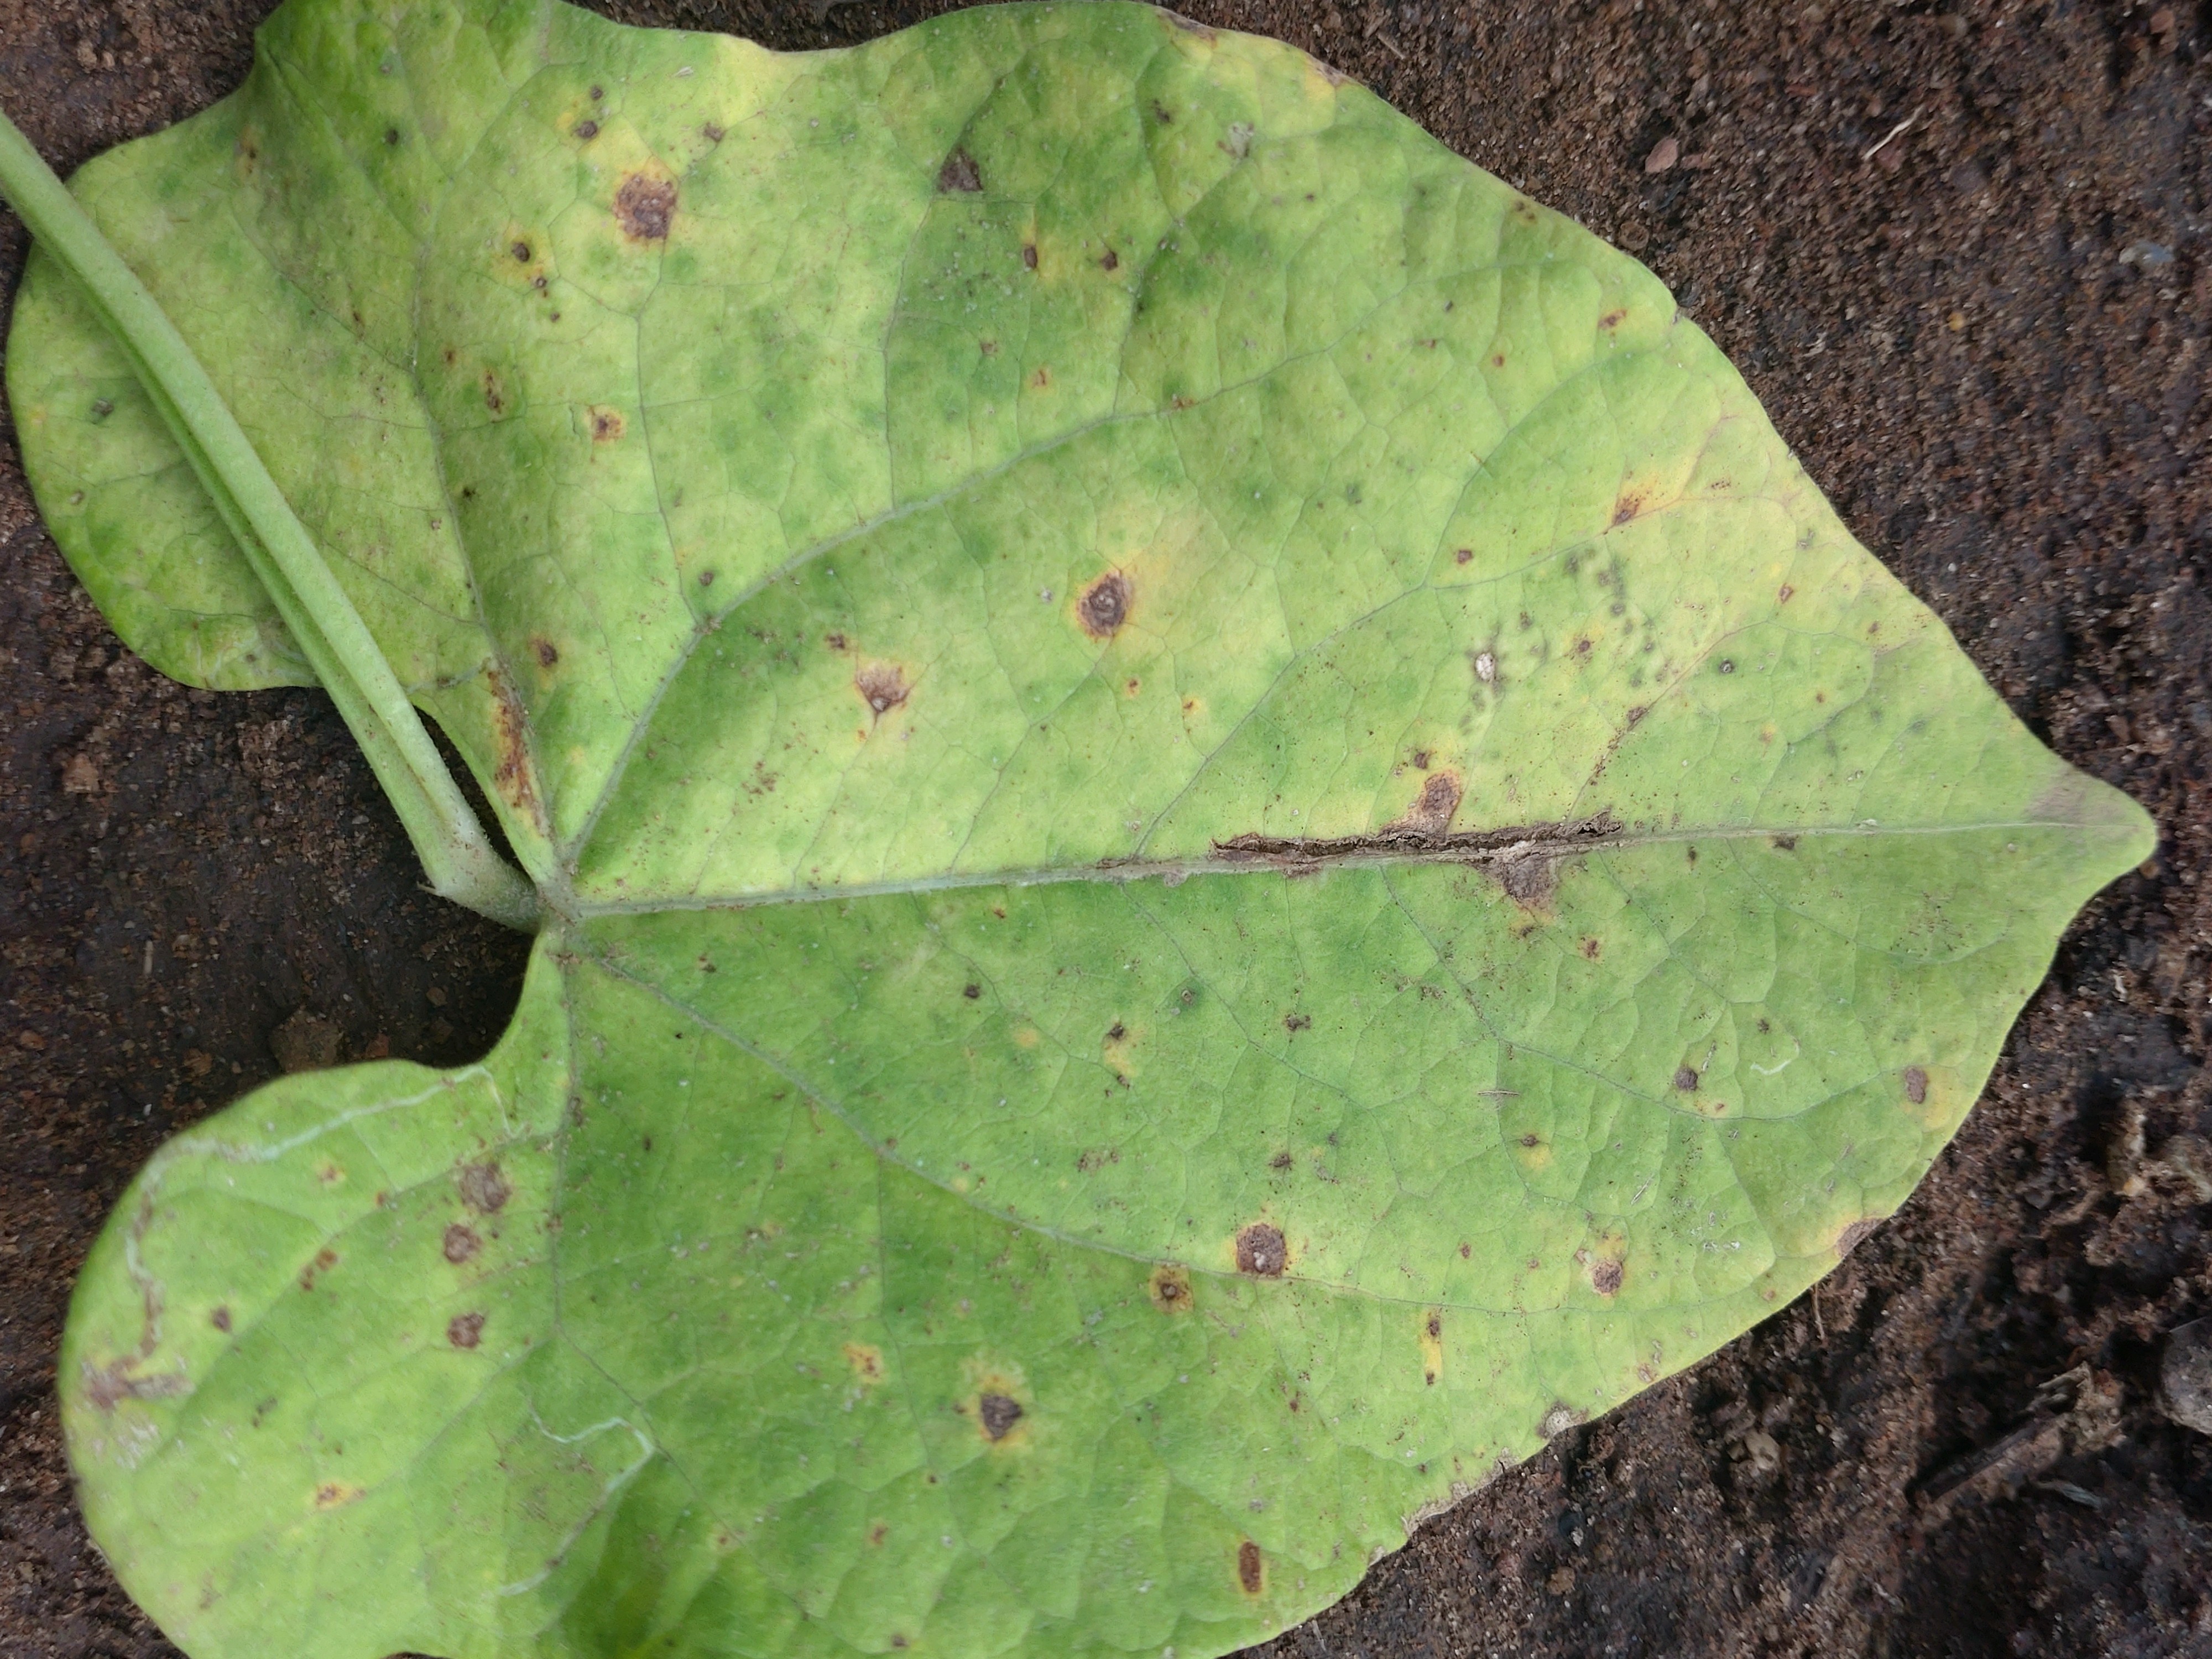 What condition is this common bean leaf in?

anthracnose
